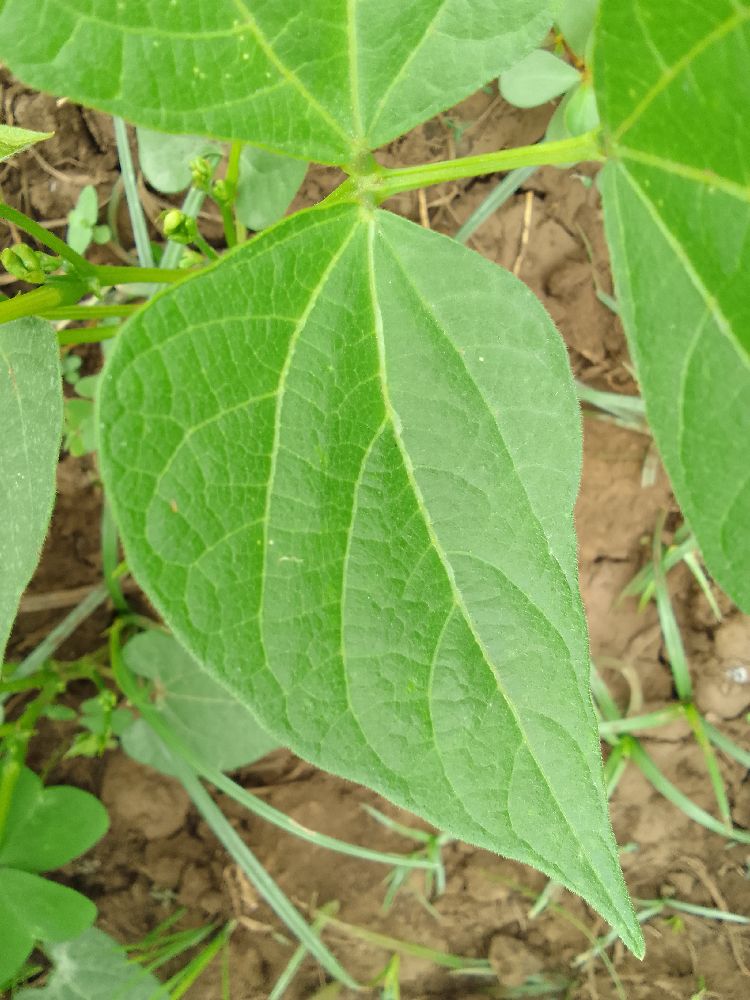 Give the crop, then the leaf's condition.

common bean, healthy
